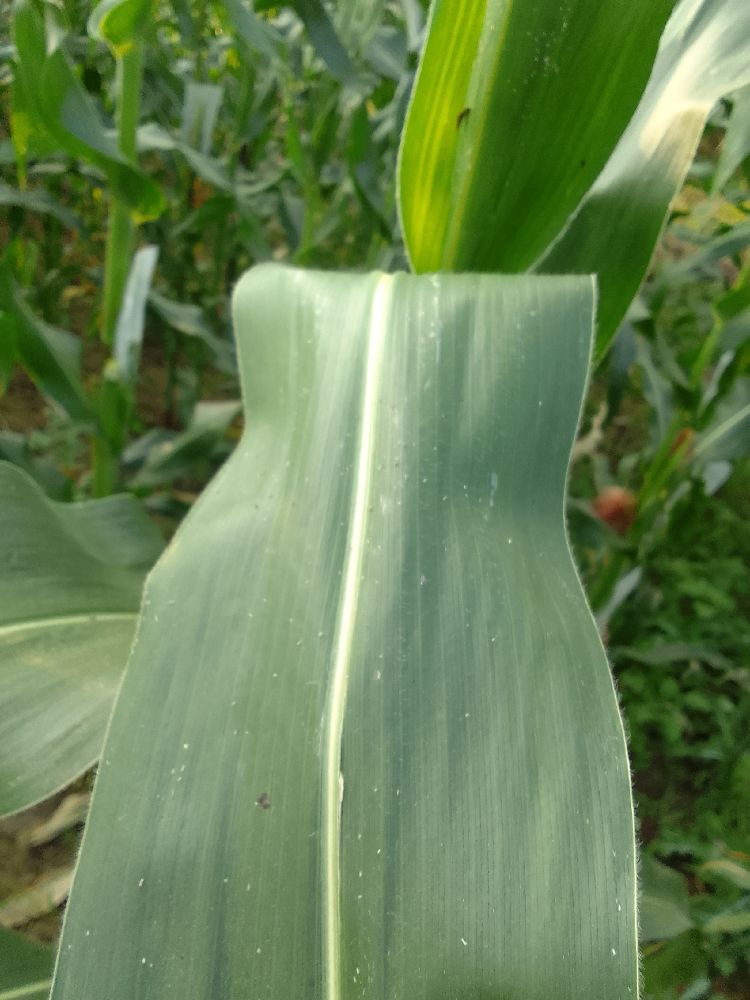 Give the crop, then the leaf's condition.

maize, healthy
